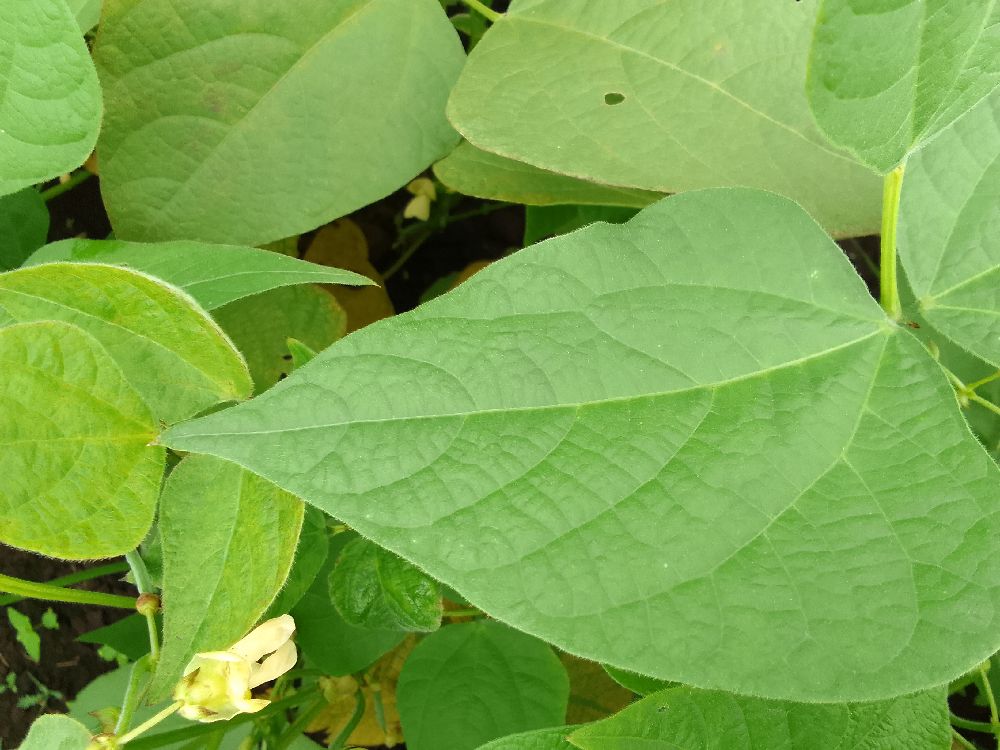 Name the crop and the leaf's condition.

common bean, healthy
